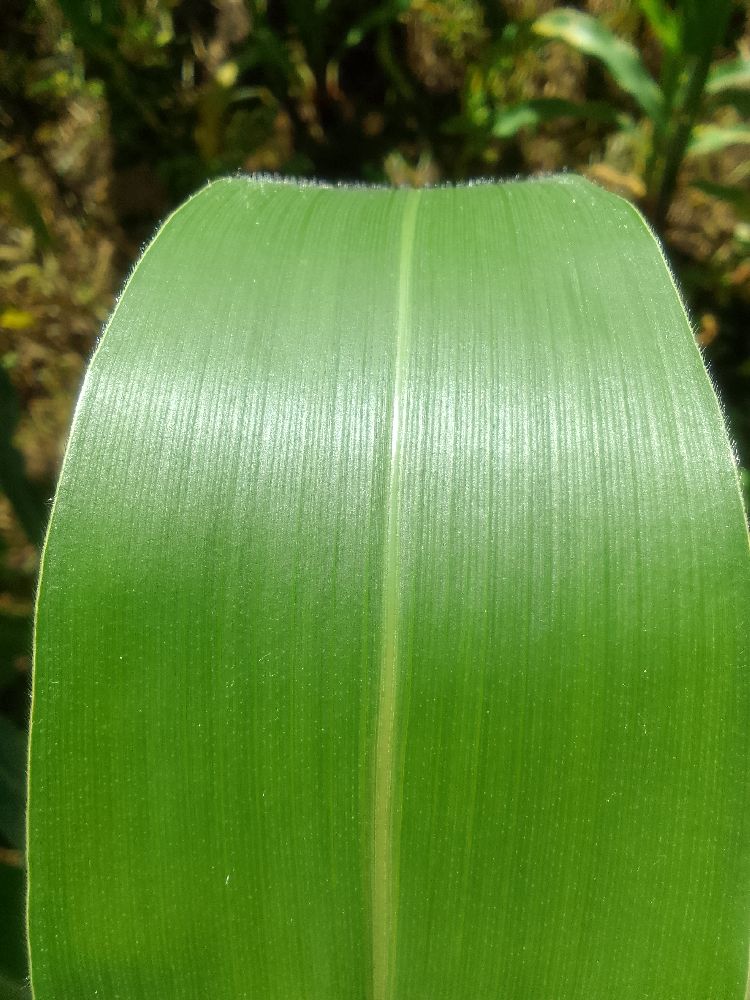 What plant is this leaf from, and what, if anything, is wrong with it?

maize, healthy
